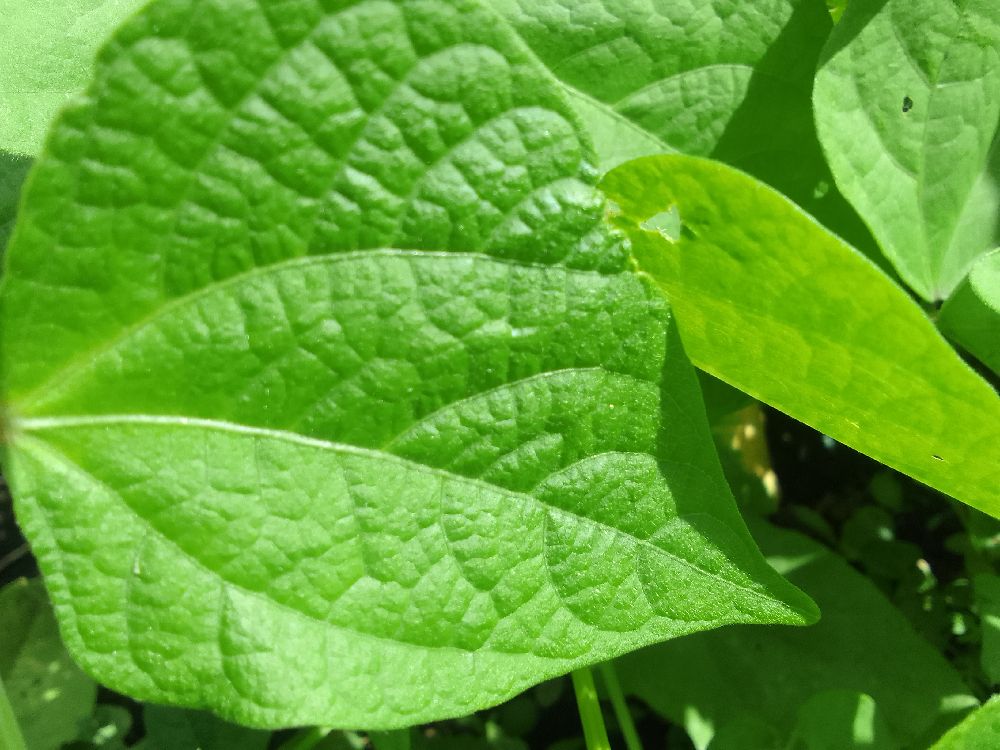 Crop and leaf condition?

common bean, healthy
